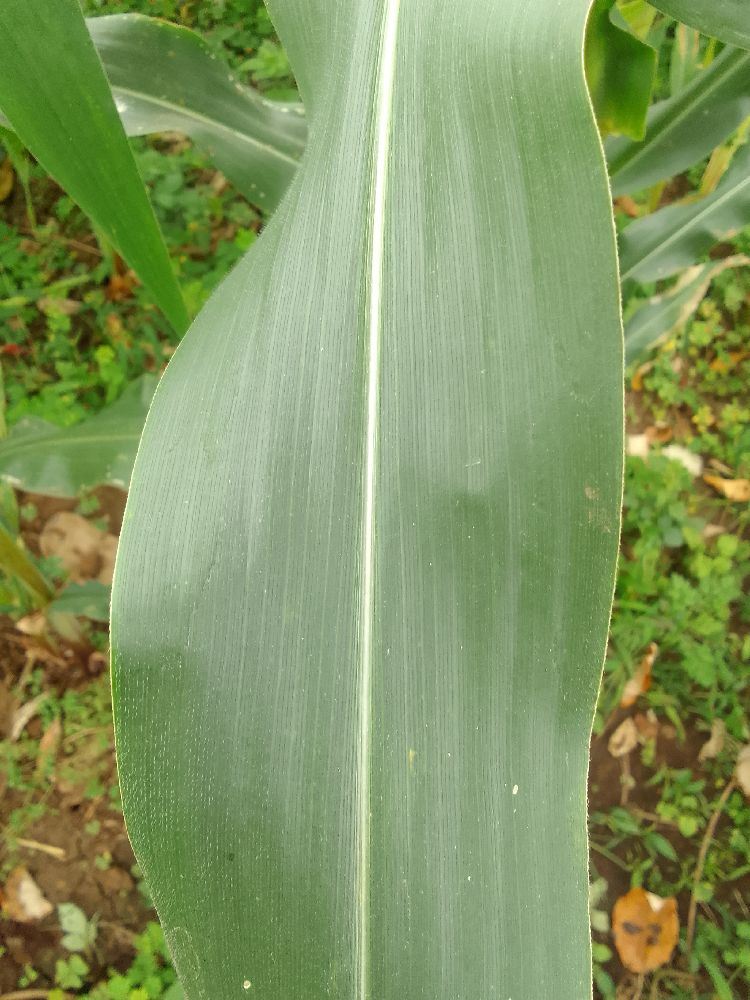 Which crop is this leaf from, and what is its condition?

maize, healthy
